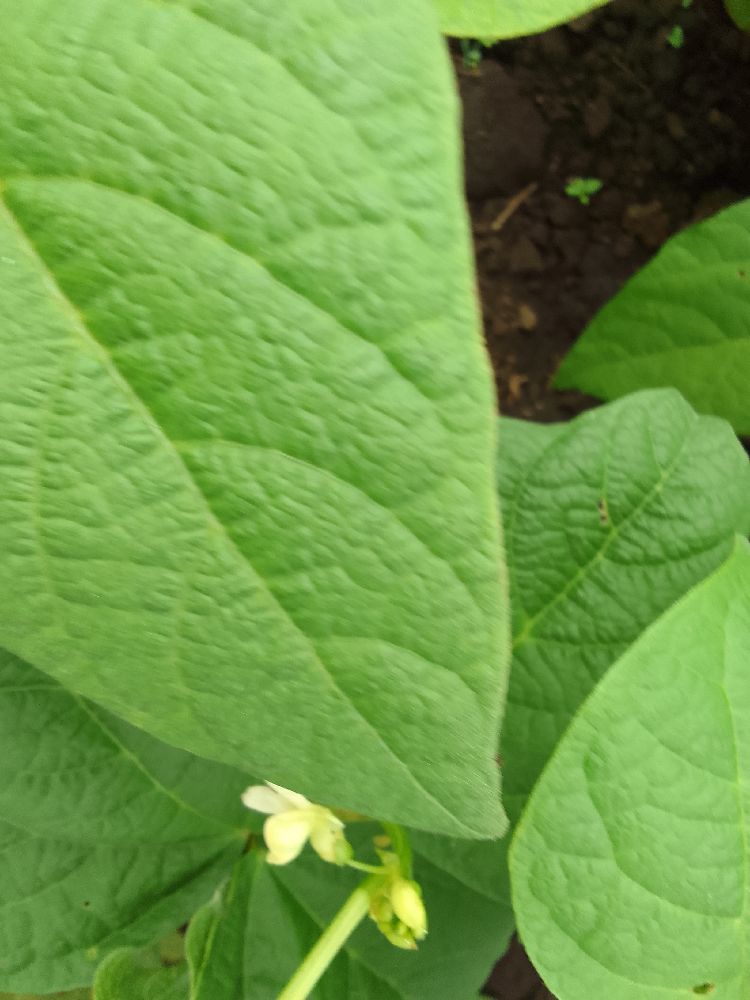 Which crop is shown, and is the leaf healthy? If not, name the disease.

common bean, healthy
